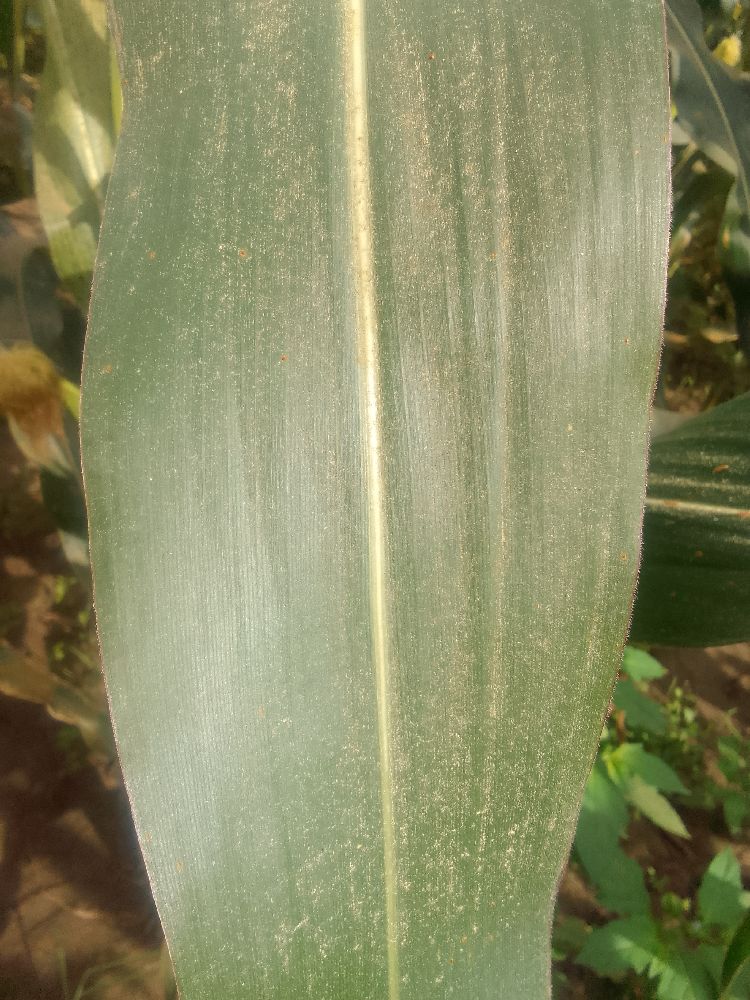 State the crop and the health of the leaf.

maize, healthy
